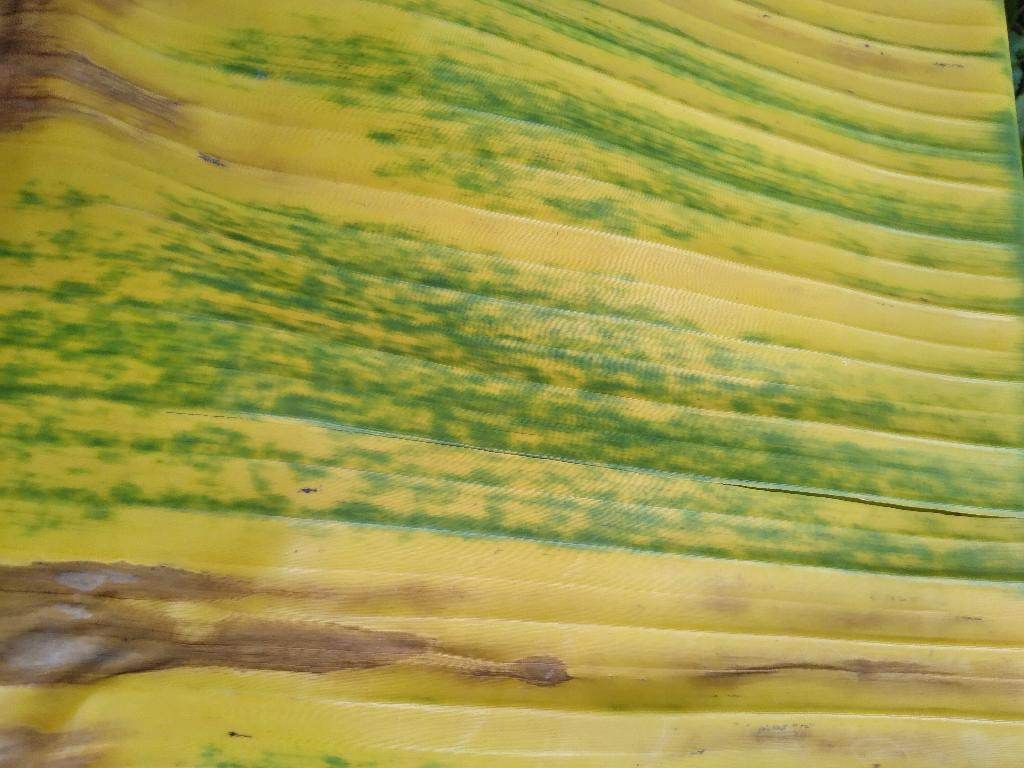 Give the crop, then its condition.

banana, fusarium wilt race 1
